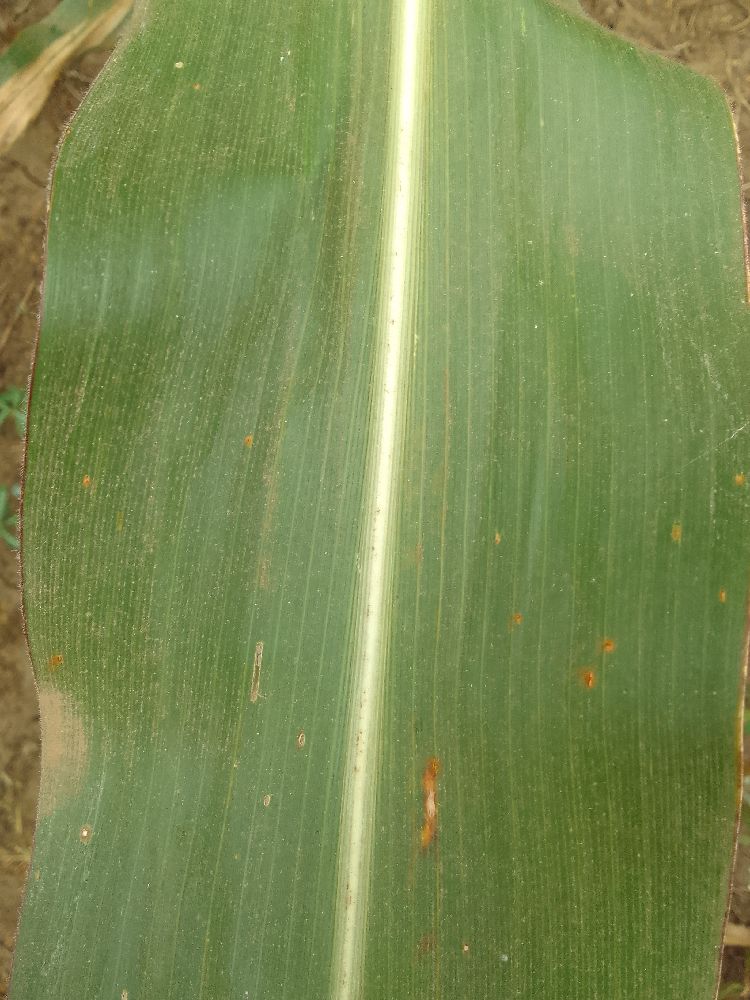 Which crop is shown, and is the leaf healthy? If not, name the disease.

maize, healthy
